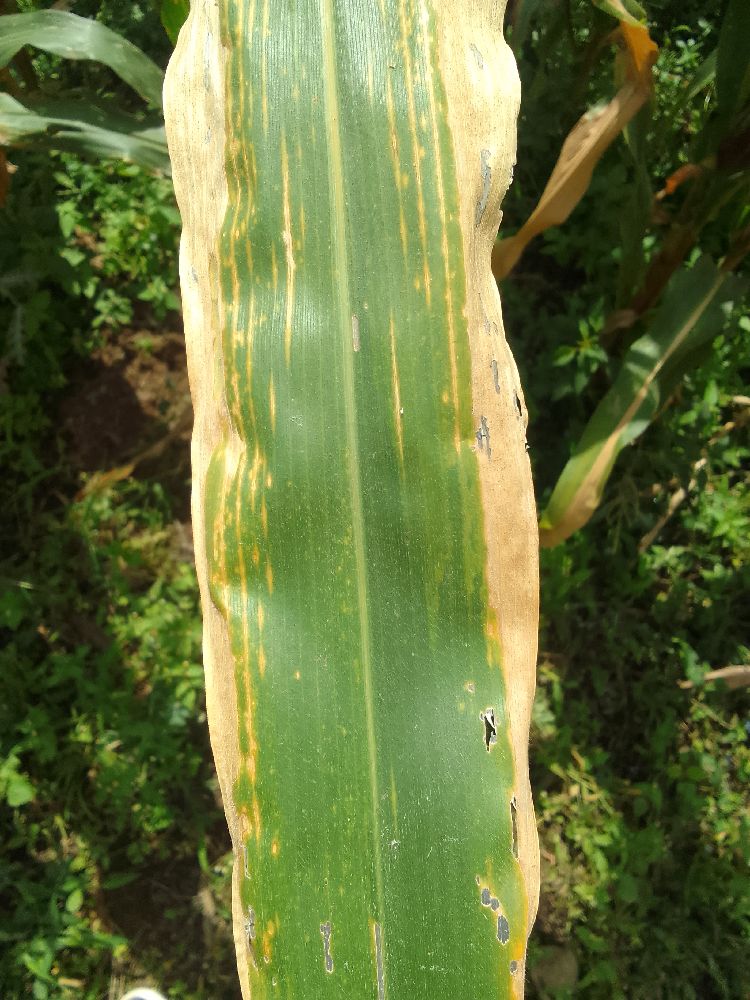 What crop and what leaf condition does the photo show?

maize, maize lethal necrosis
